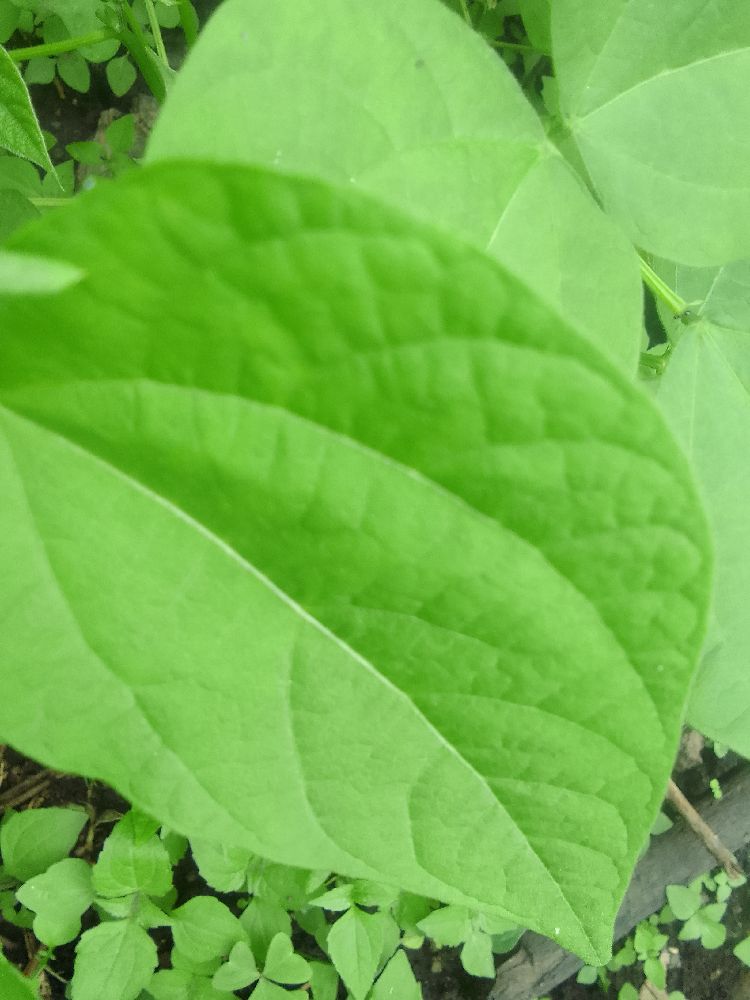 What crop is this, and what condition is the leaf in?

common bean, healthy
